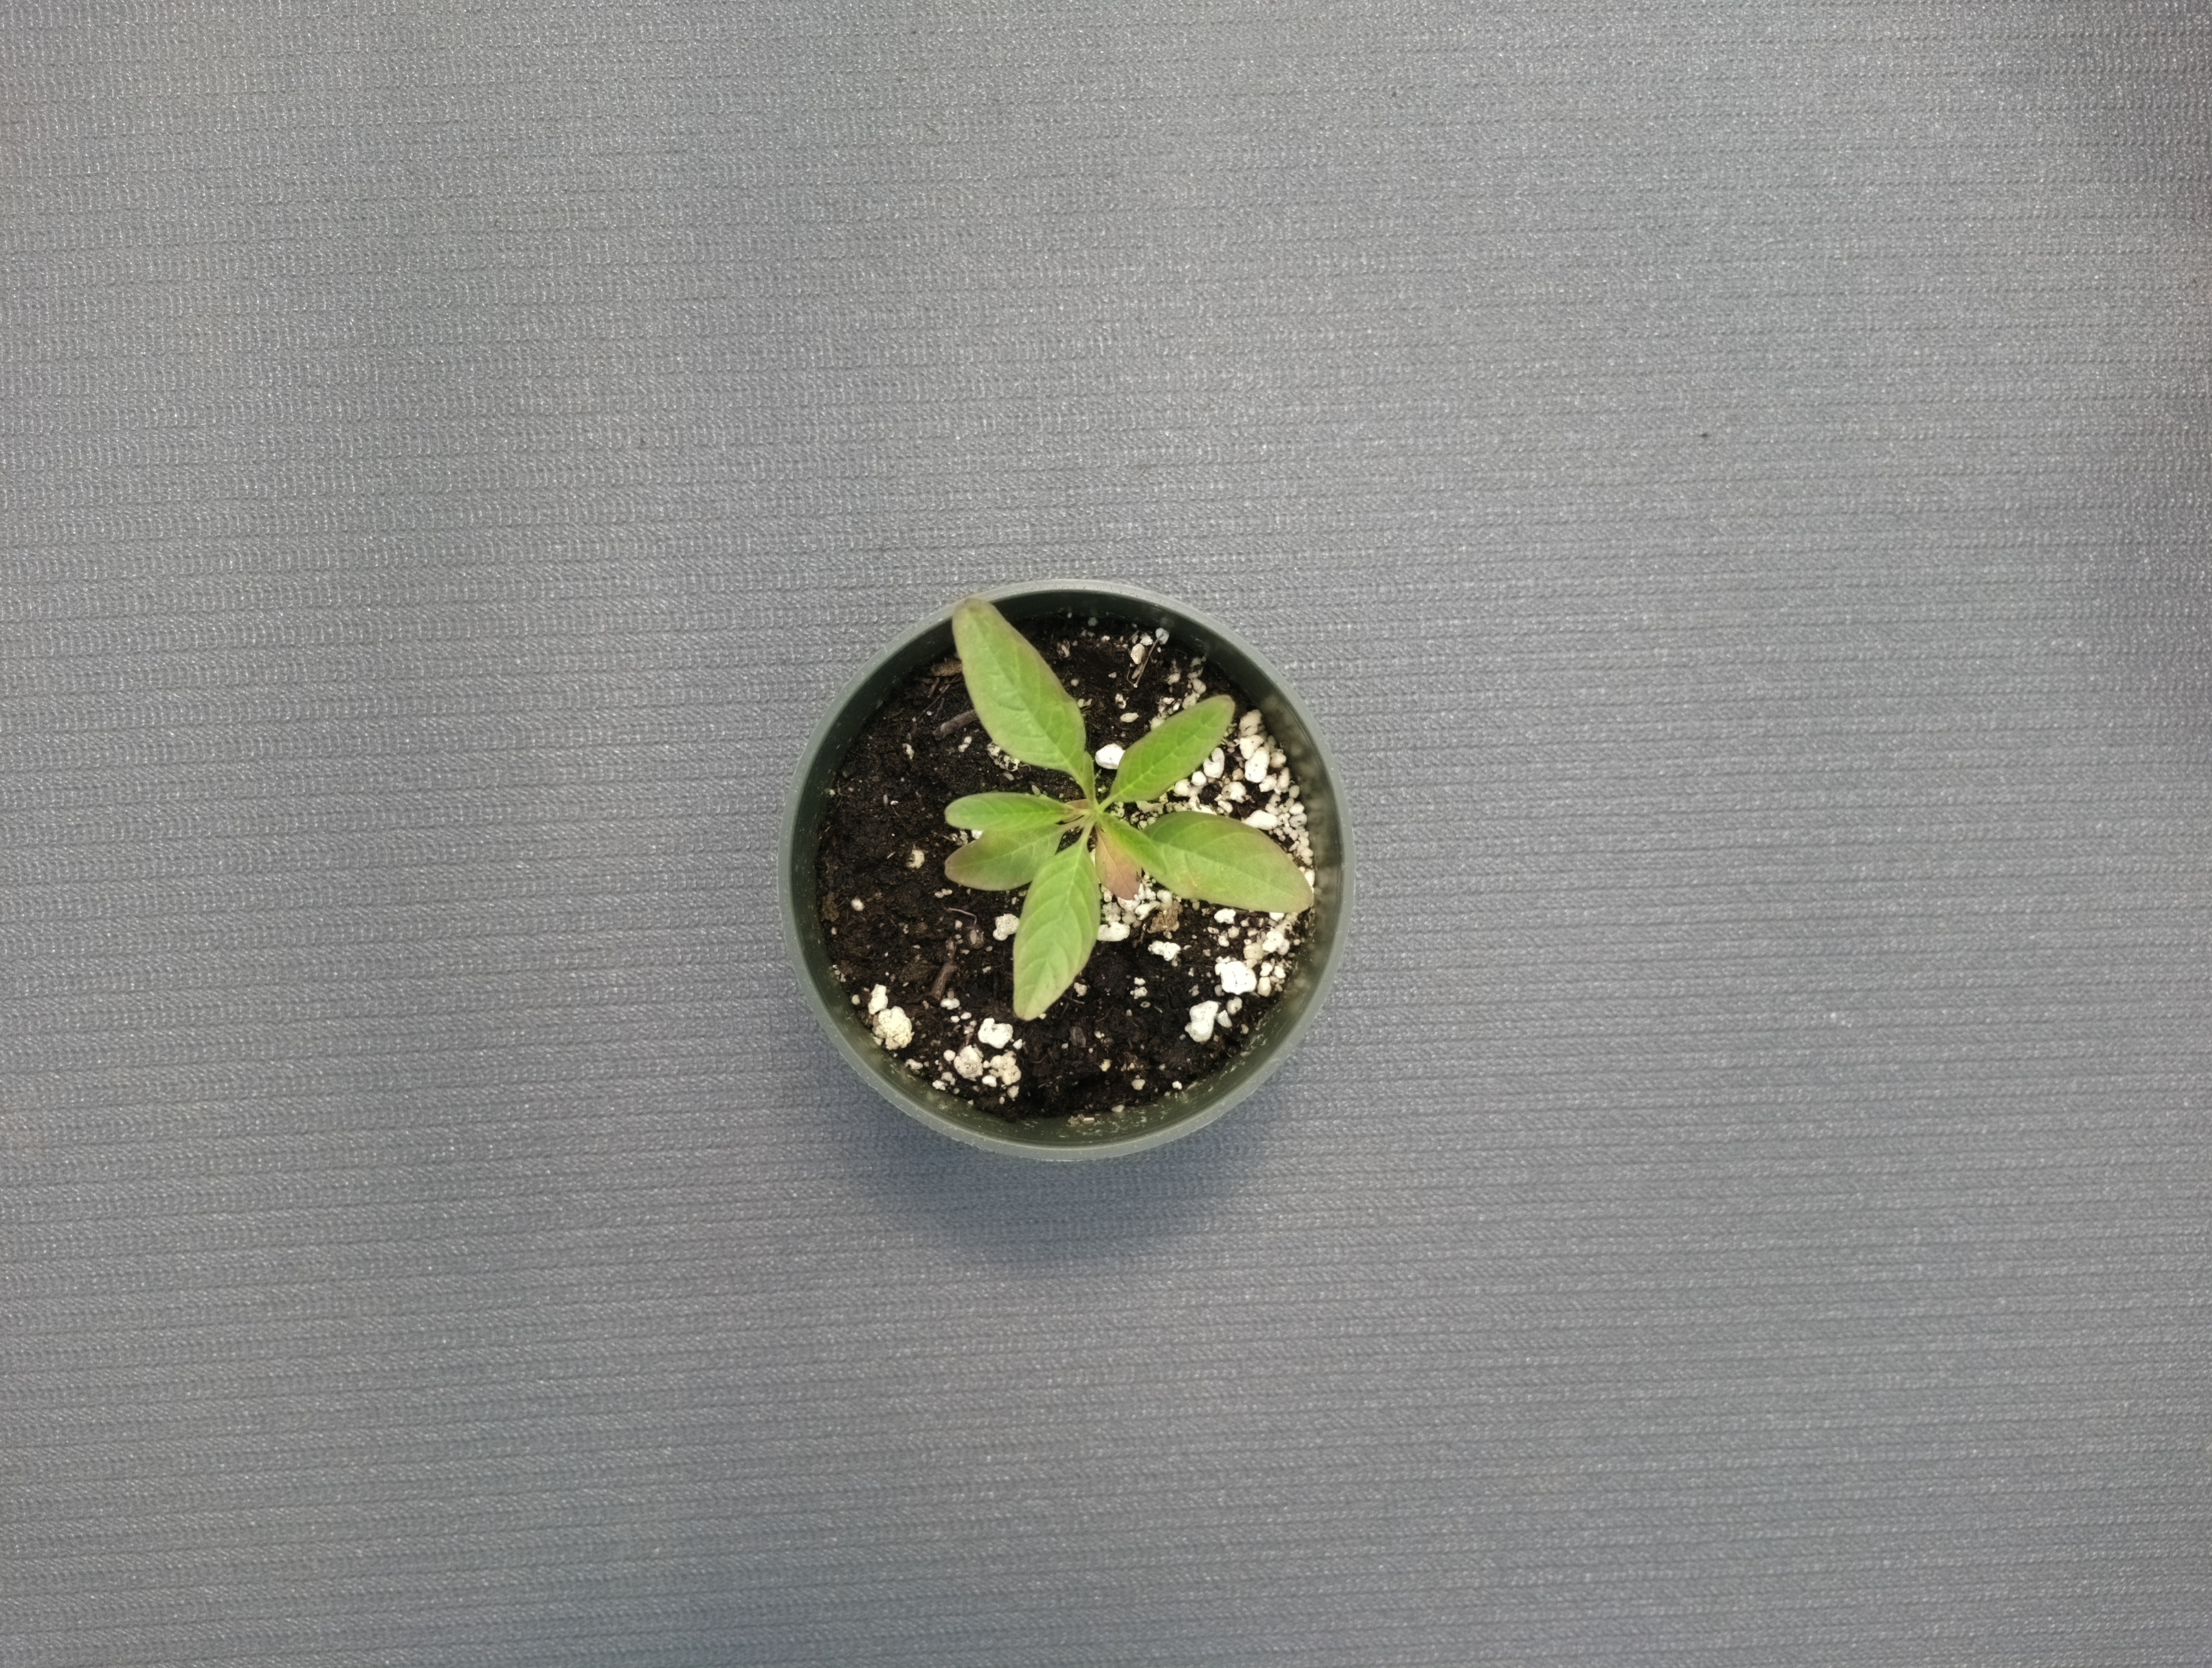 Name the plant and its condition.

waterhemp, healthy untreated
